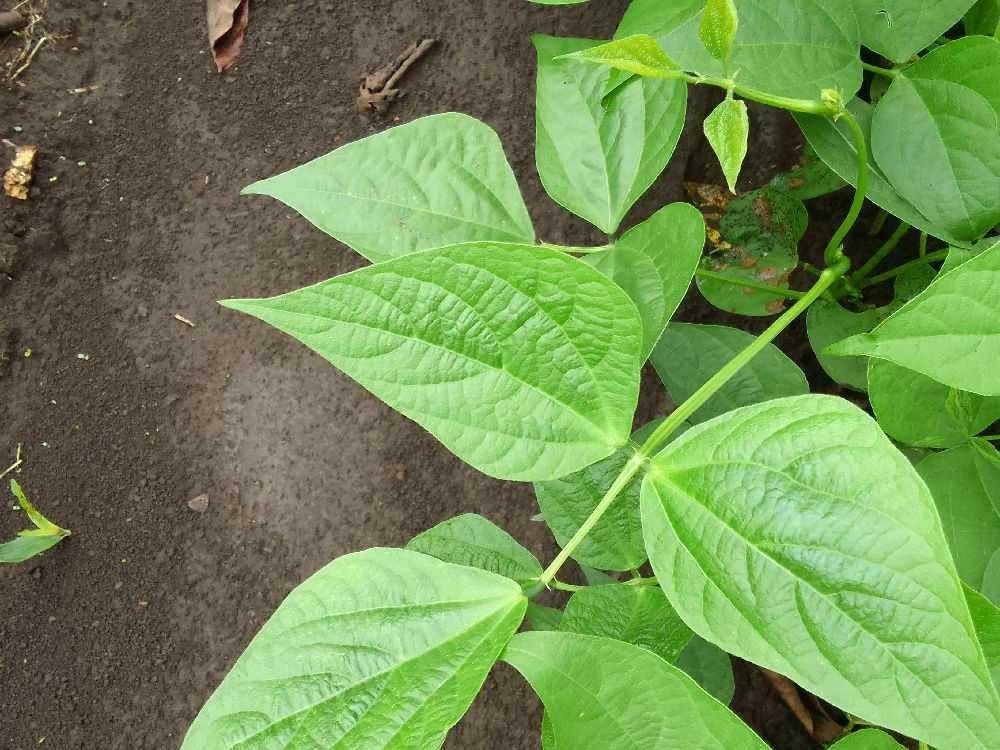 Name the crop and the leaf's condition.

common bean, healthy
